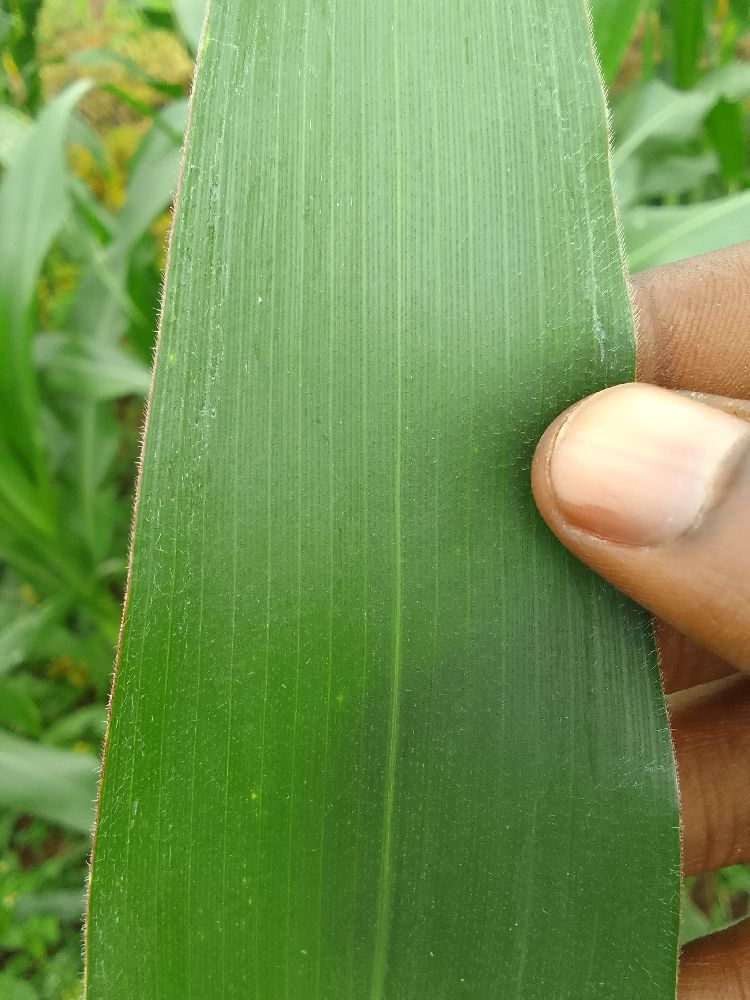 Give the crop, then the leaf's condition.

maize, healthy
